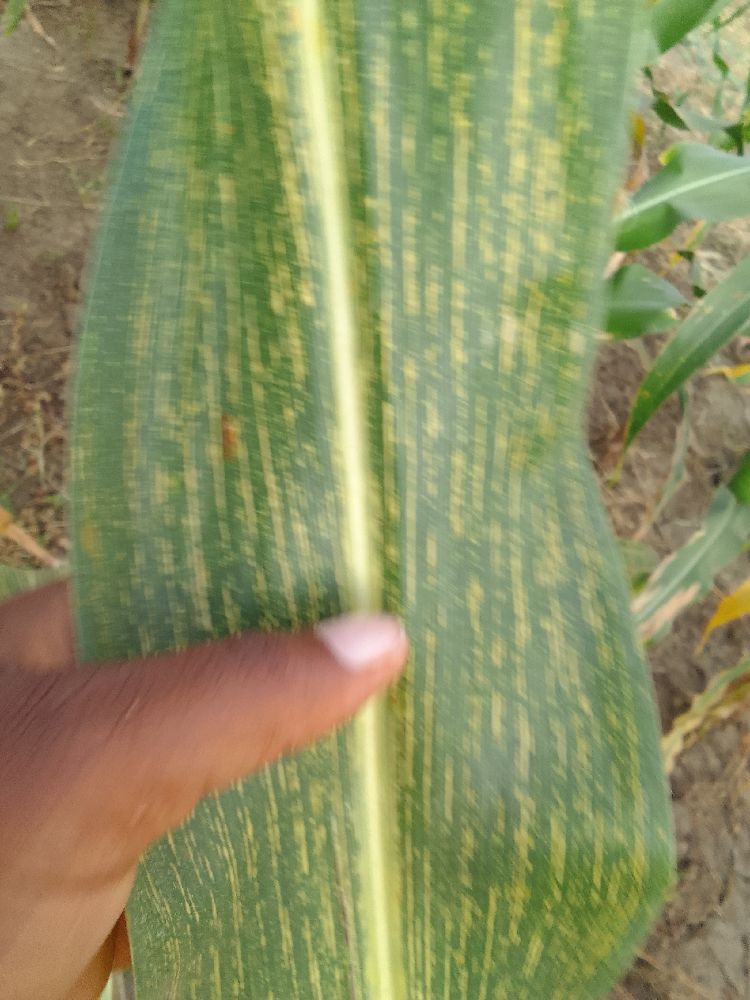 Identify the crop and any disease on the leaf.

maize, maize streak virus
